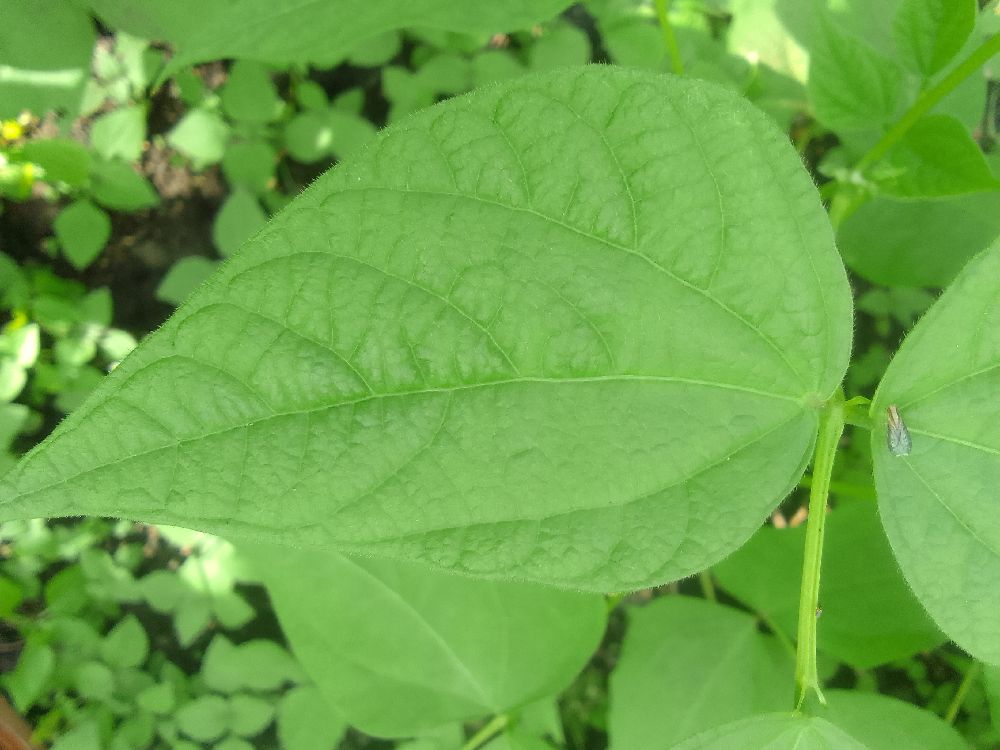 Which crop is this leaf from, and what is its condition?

common bean, healthy
